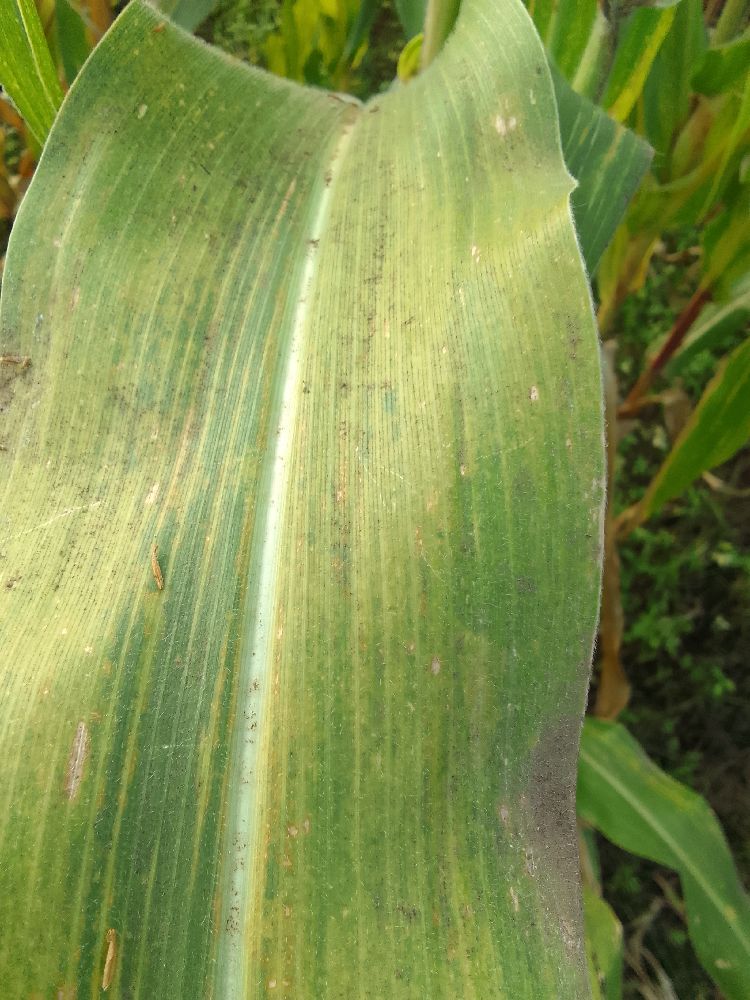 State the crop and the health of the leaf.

maize, maize lethal necrosis
